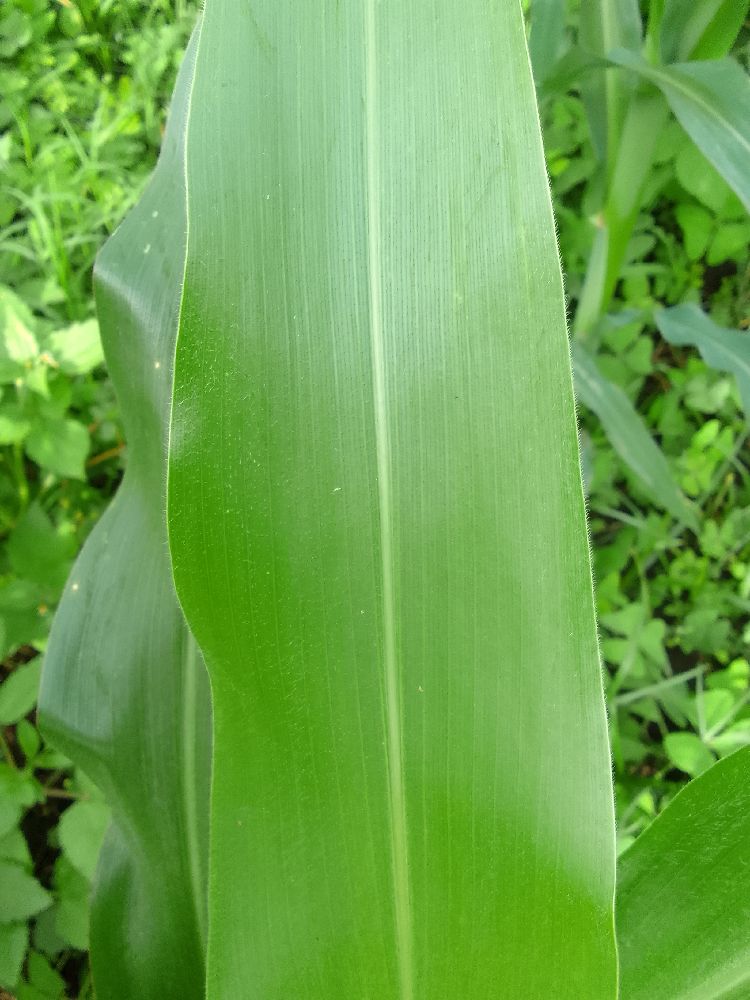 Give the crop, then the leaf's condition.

maize, healthy
